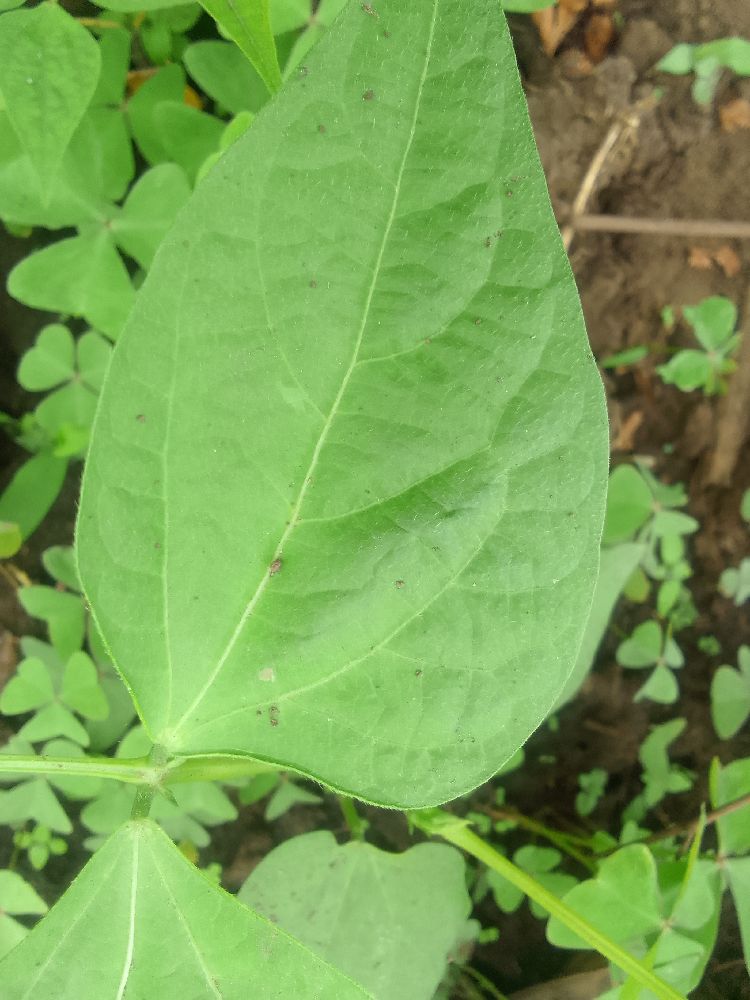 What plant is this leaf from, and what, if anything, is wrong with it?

common bean, healthy
